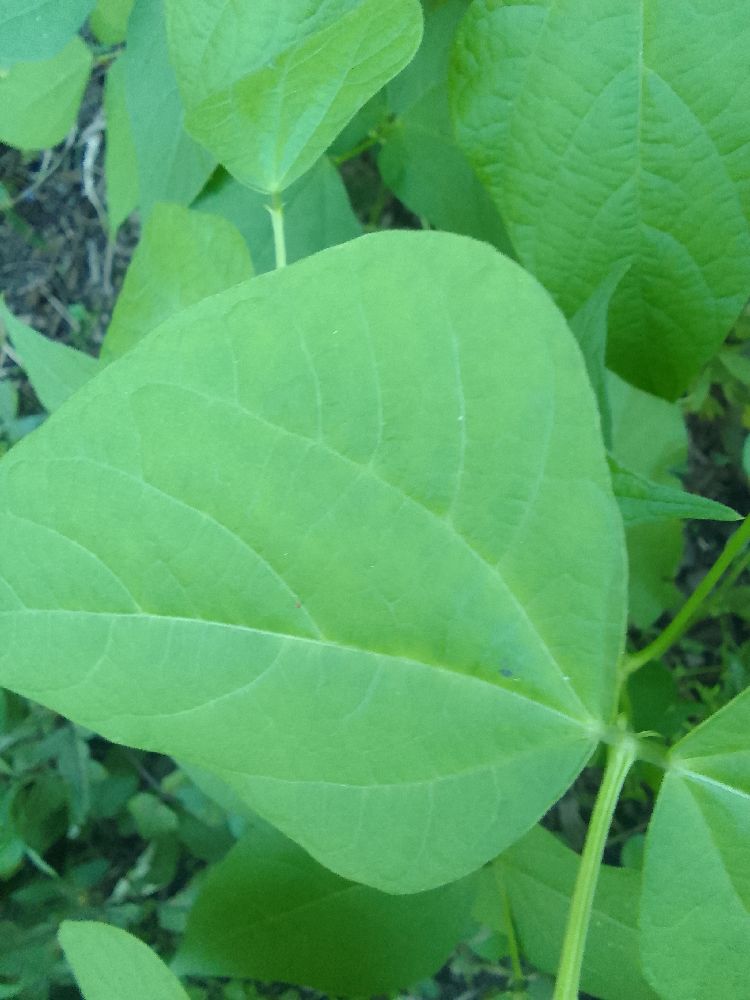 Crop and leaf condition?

common bean, healthy
